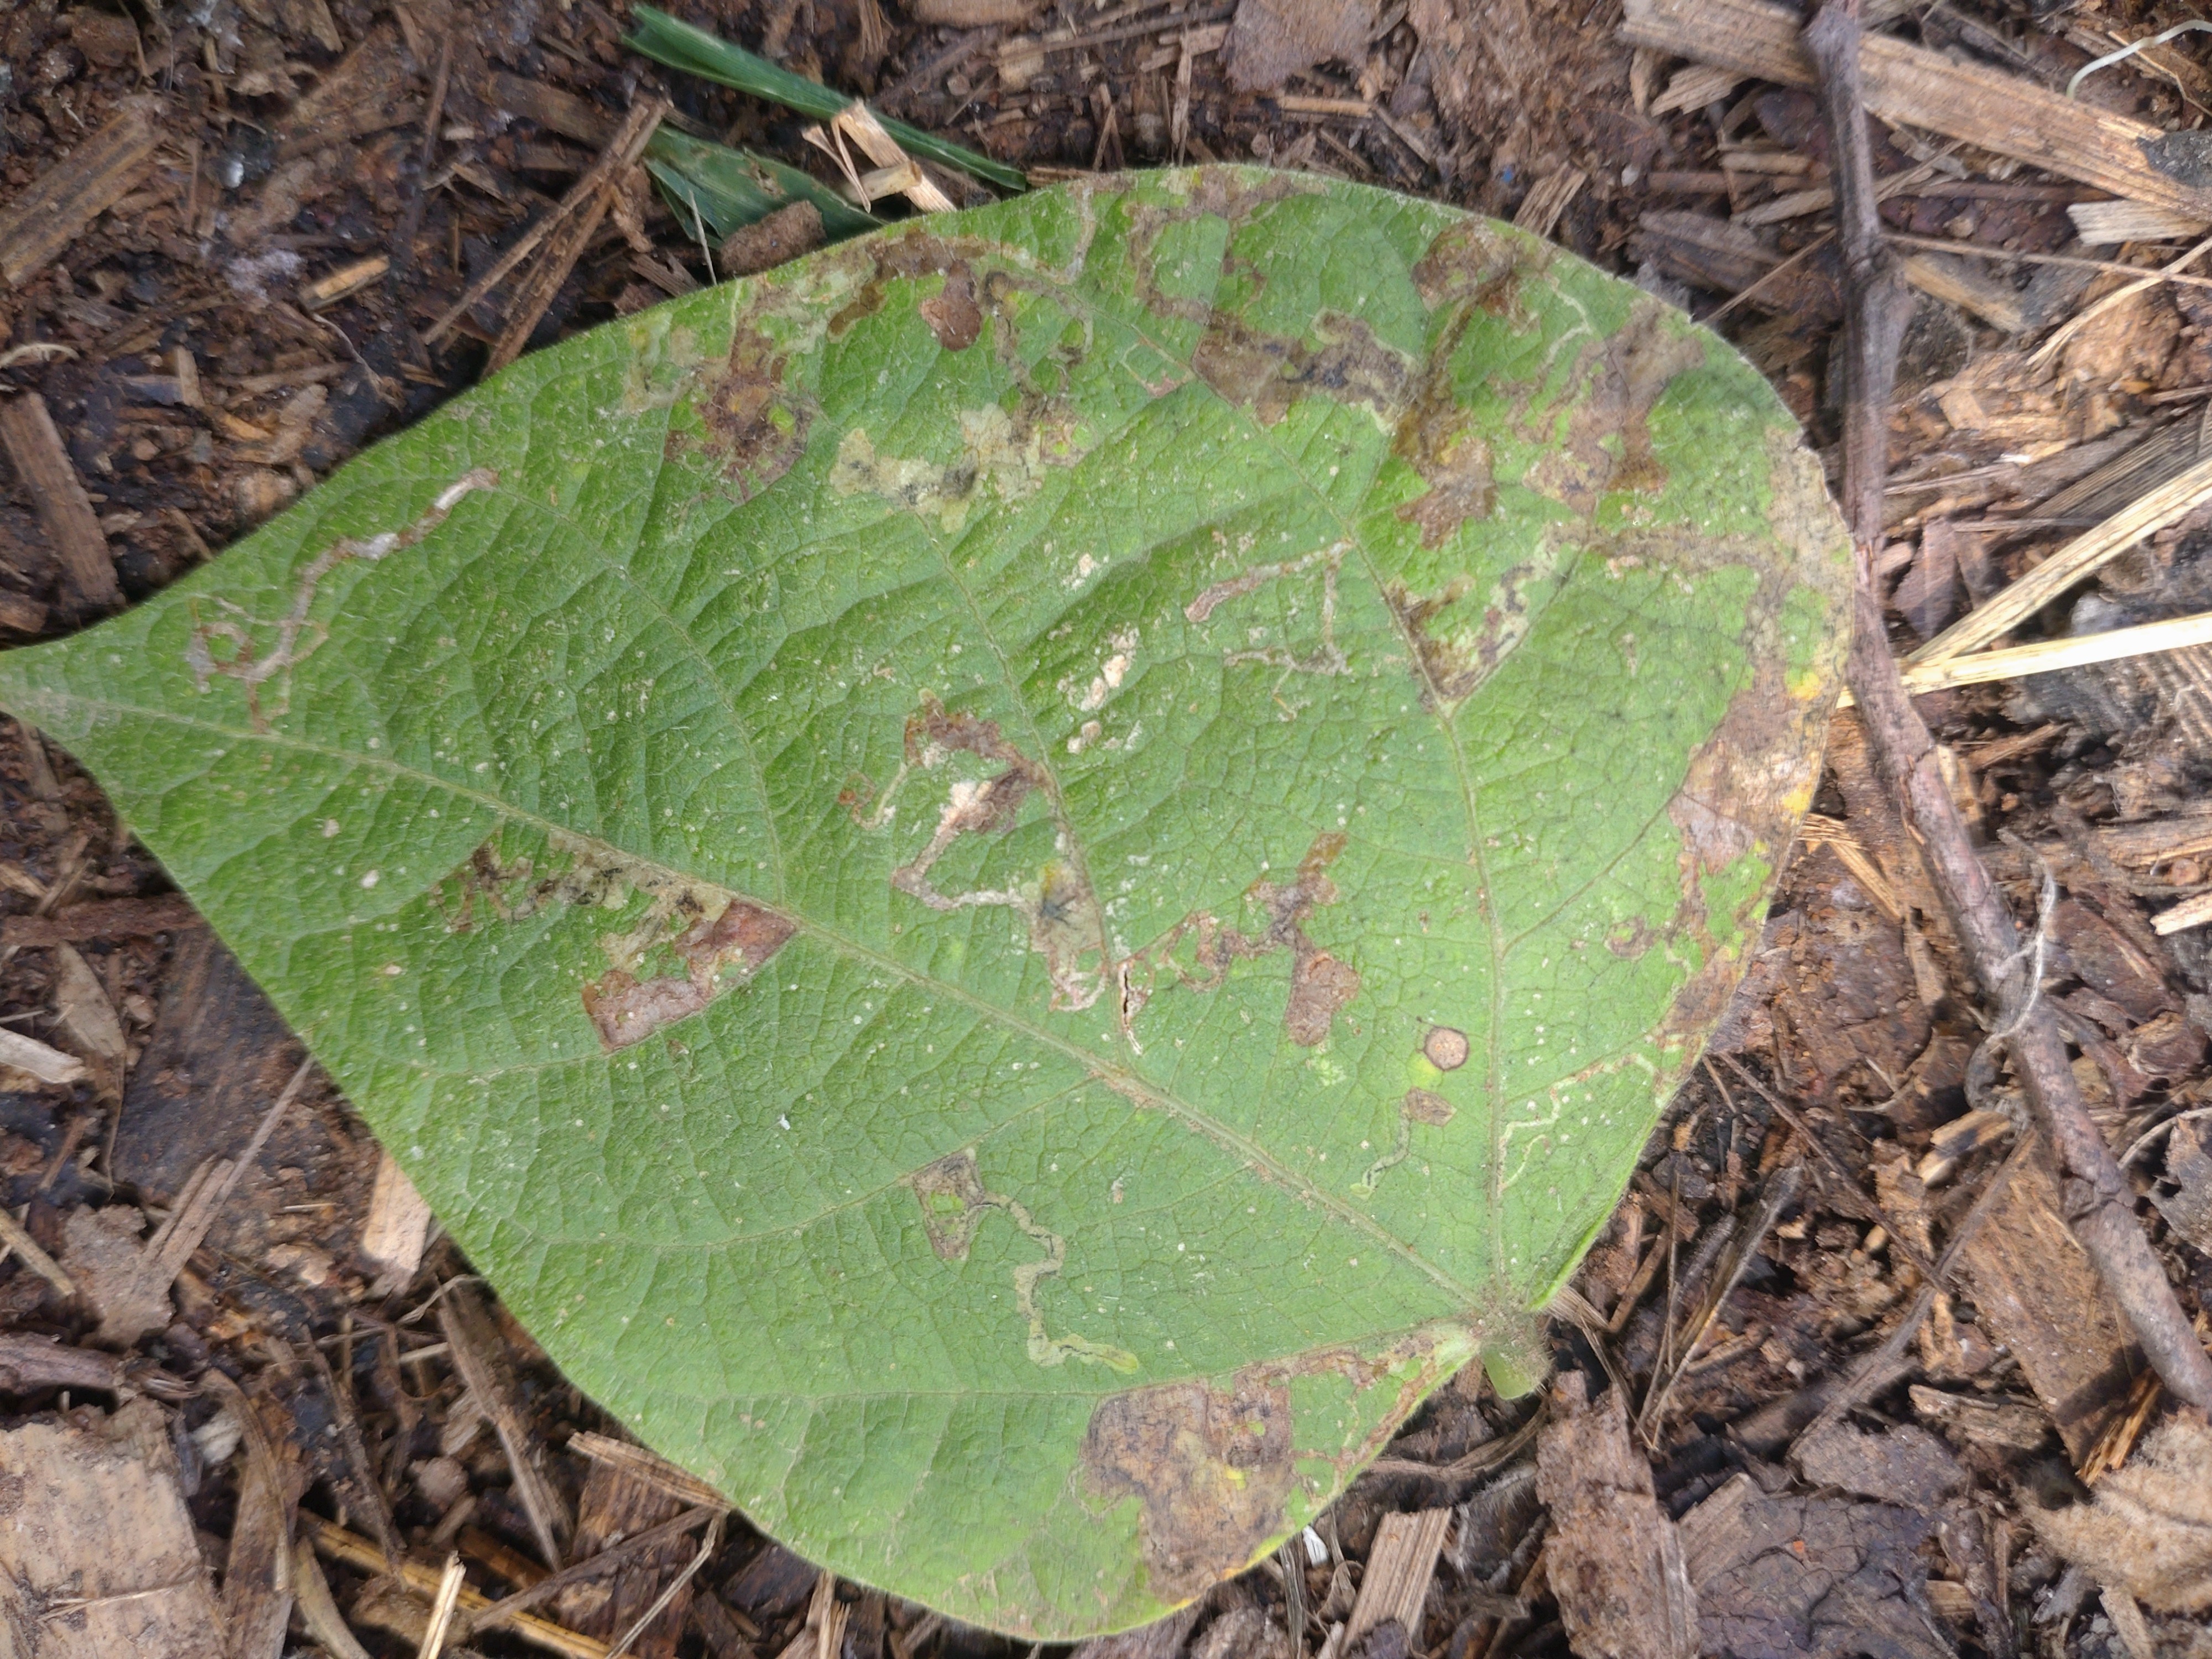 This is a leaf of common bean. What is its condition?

anthracnose
